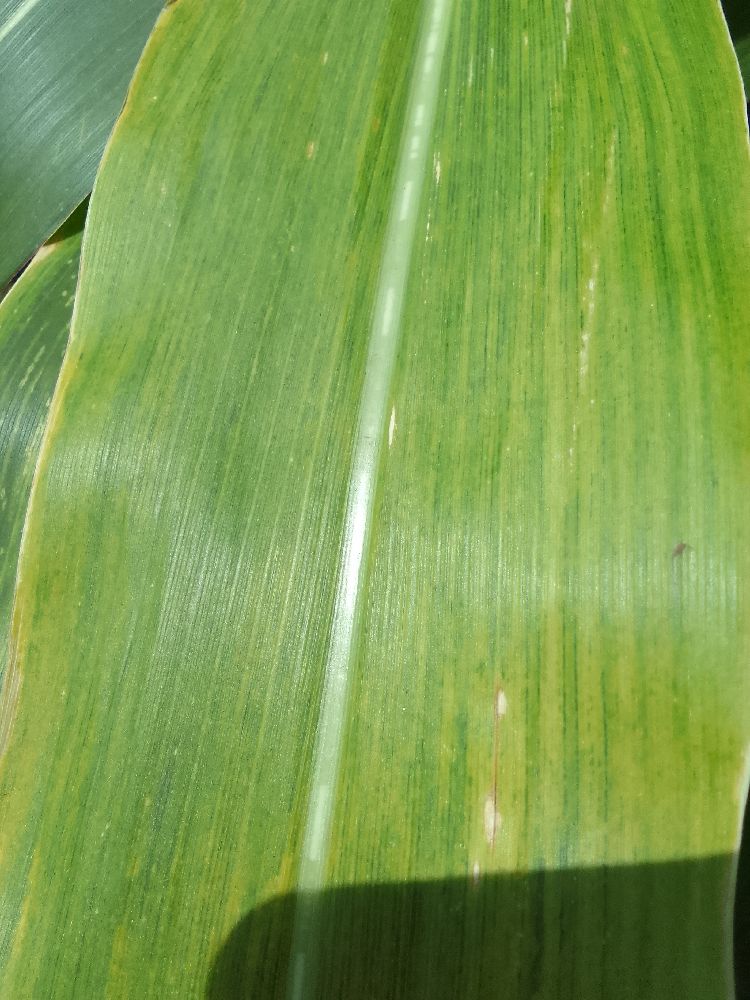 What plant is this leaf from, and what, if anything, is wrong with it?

maize, maize lethal necrosis
